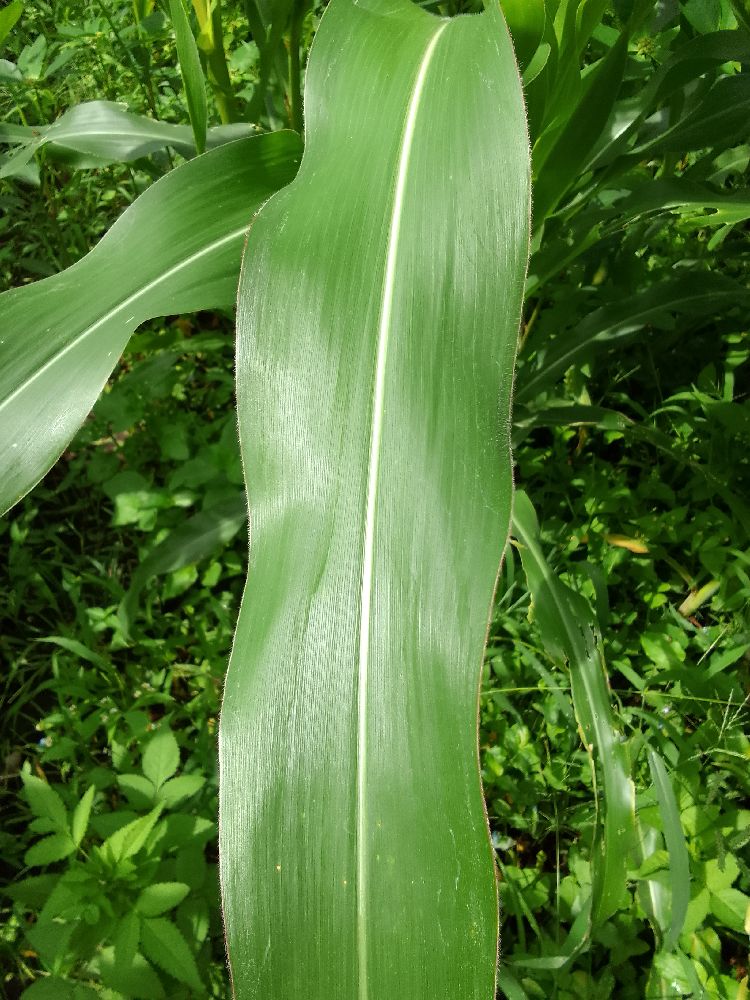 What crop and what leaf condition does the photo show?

maize, healthy
